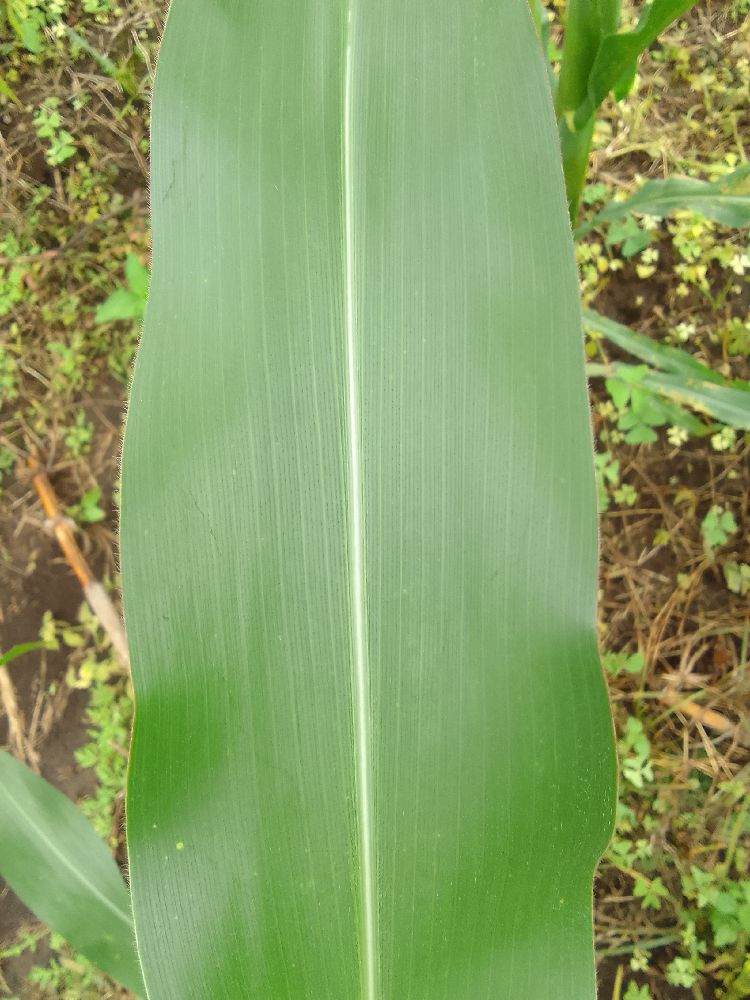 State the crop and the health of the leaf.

maize, healthy
